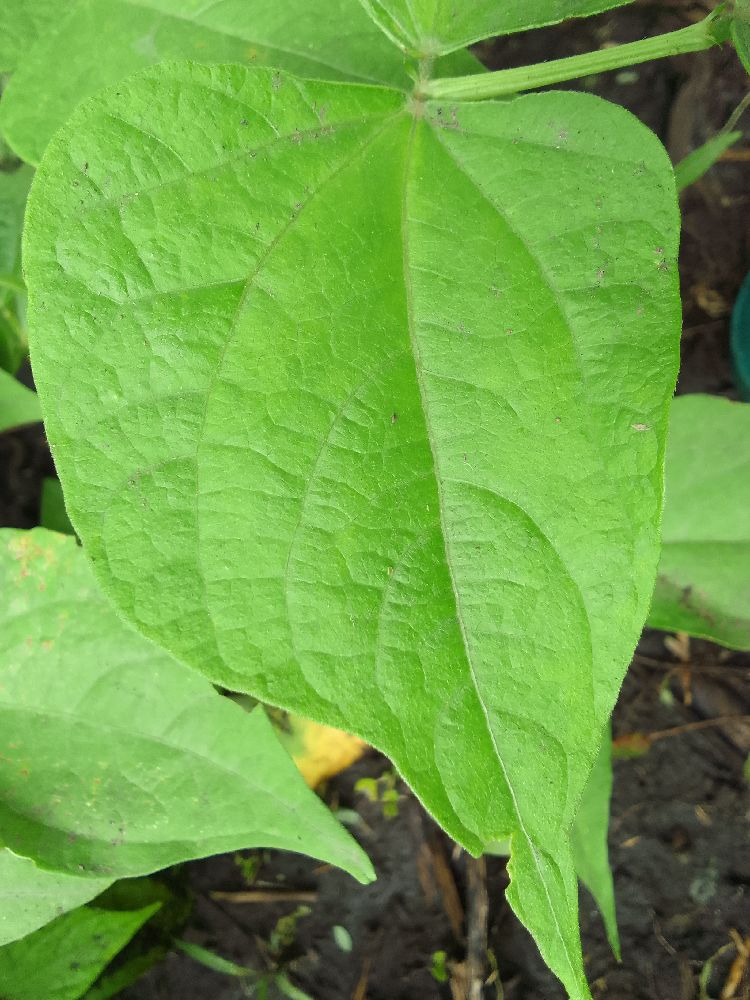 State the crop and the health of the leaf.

common bean, healthy
